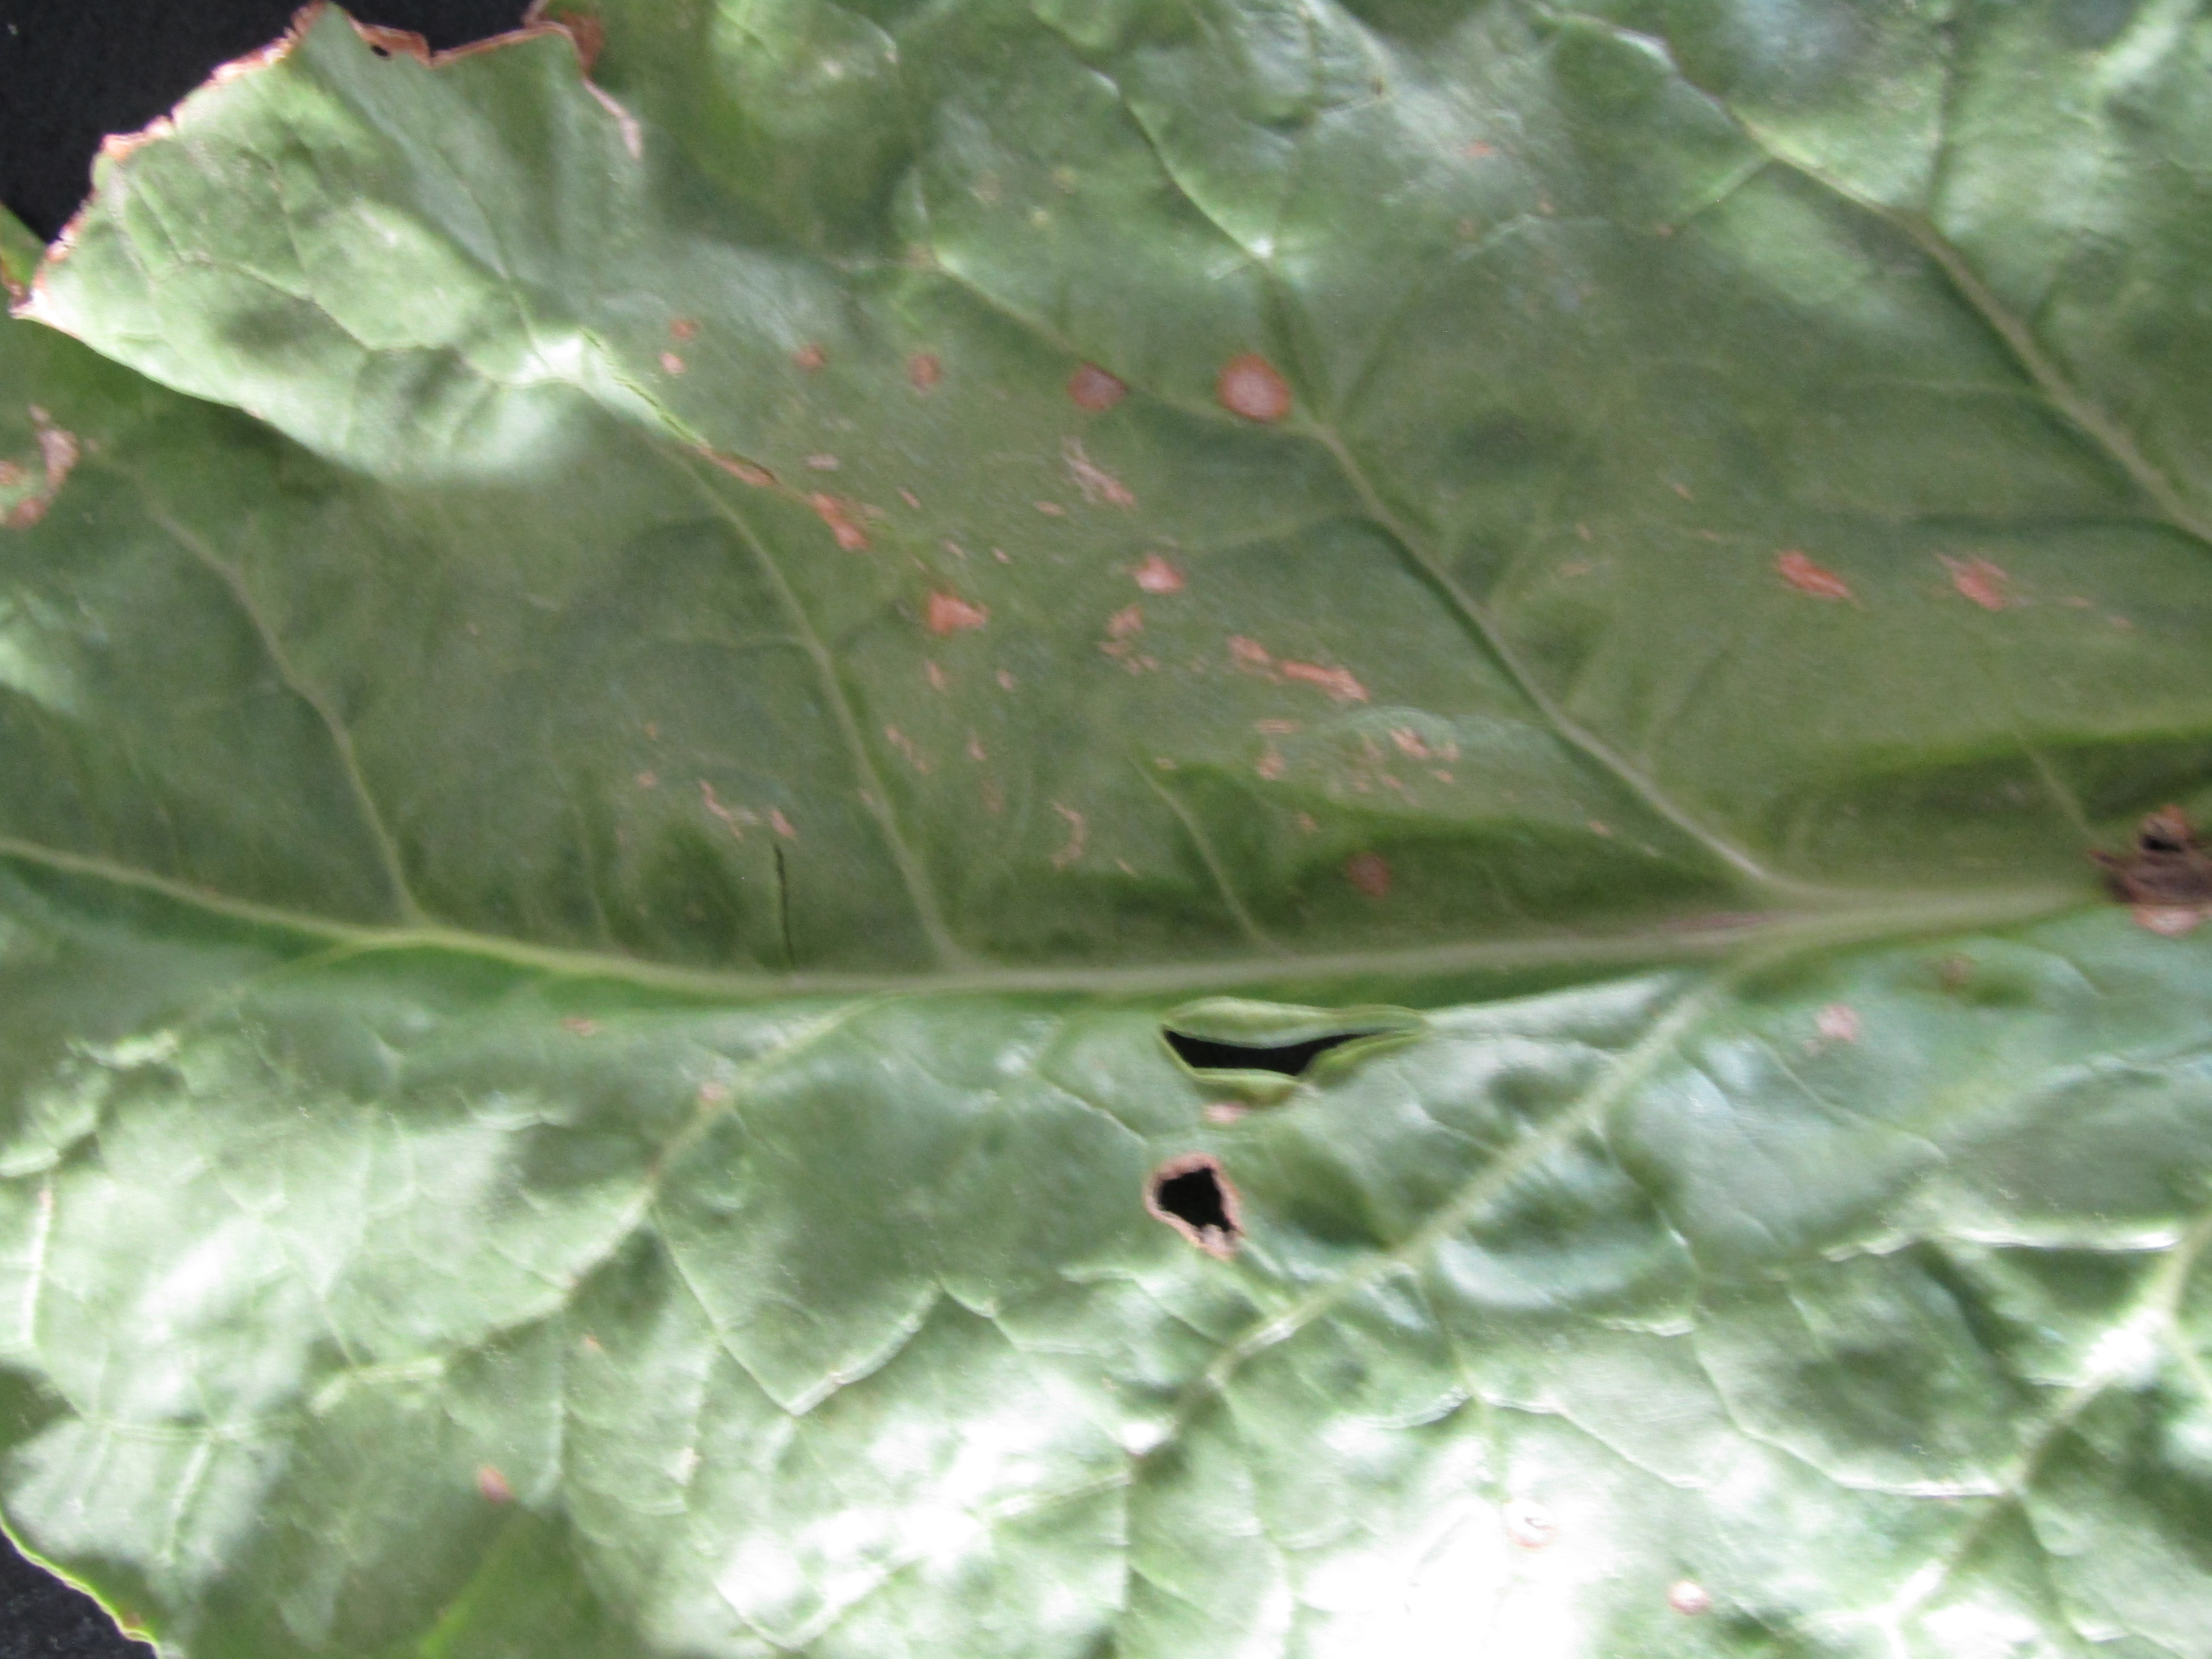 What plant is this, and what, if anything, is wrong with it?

beet, cercospora
